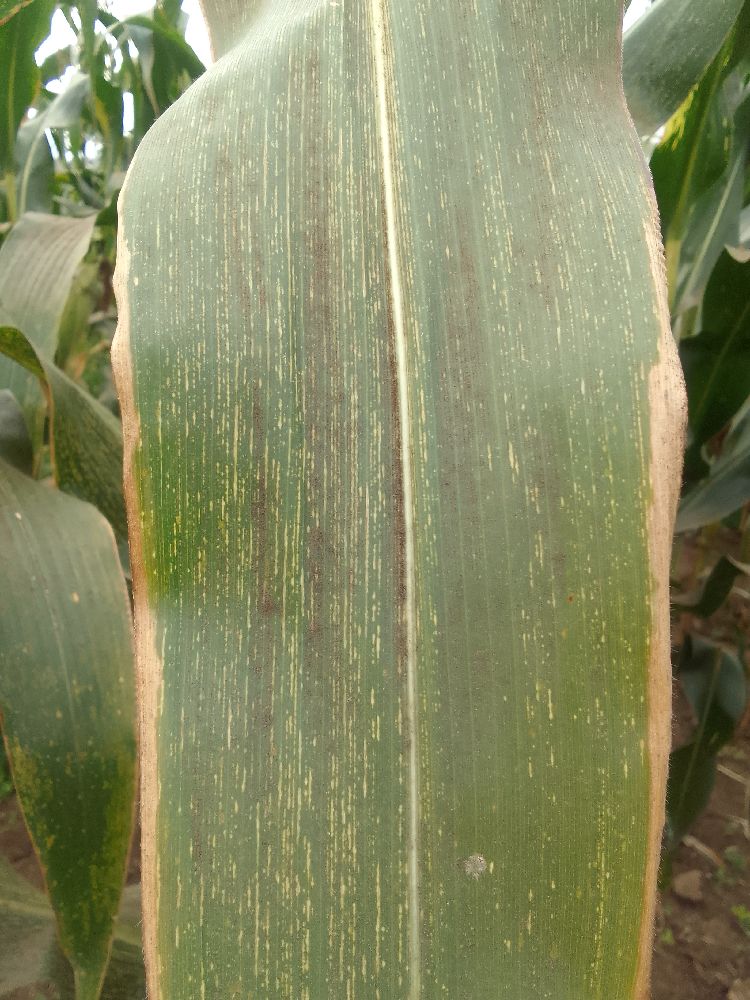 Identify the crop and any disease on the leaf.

maize, maize streak virus
